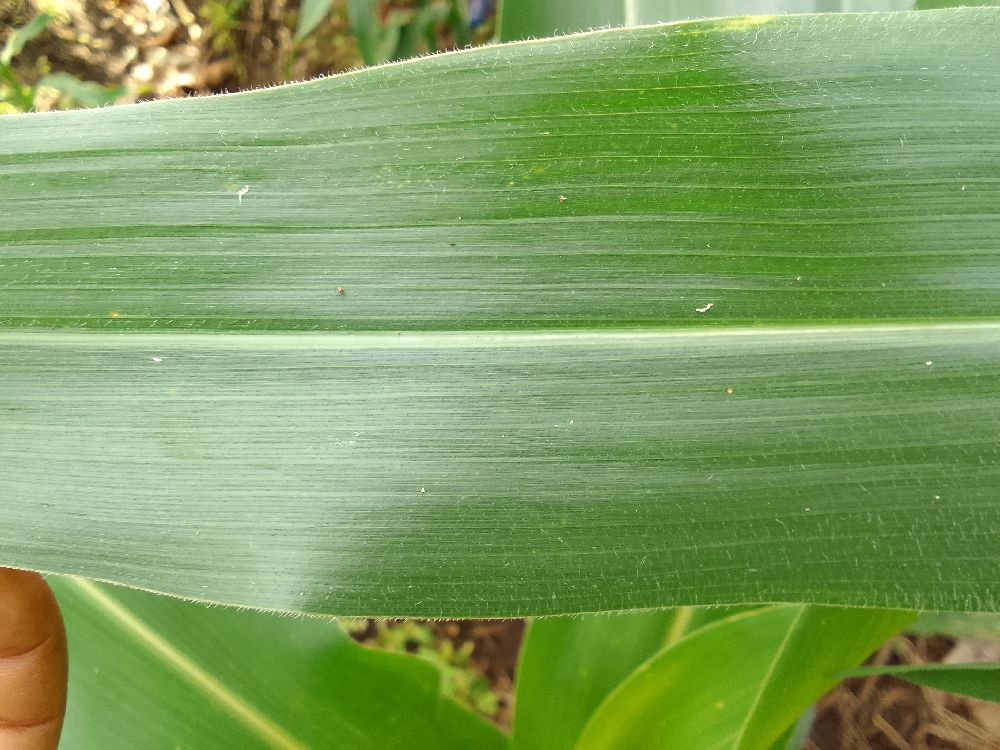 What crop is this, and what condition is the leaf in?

maize, healthy
